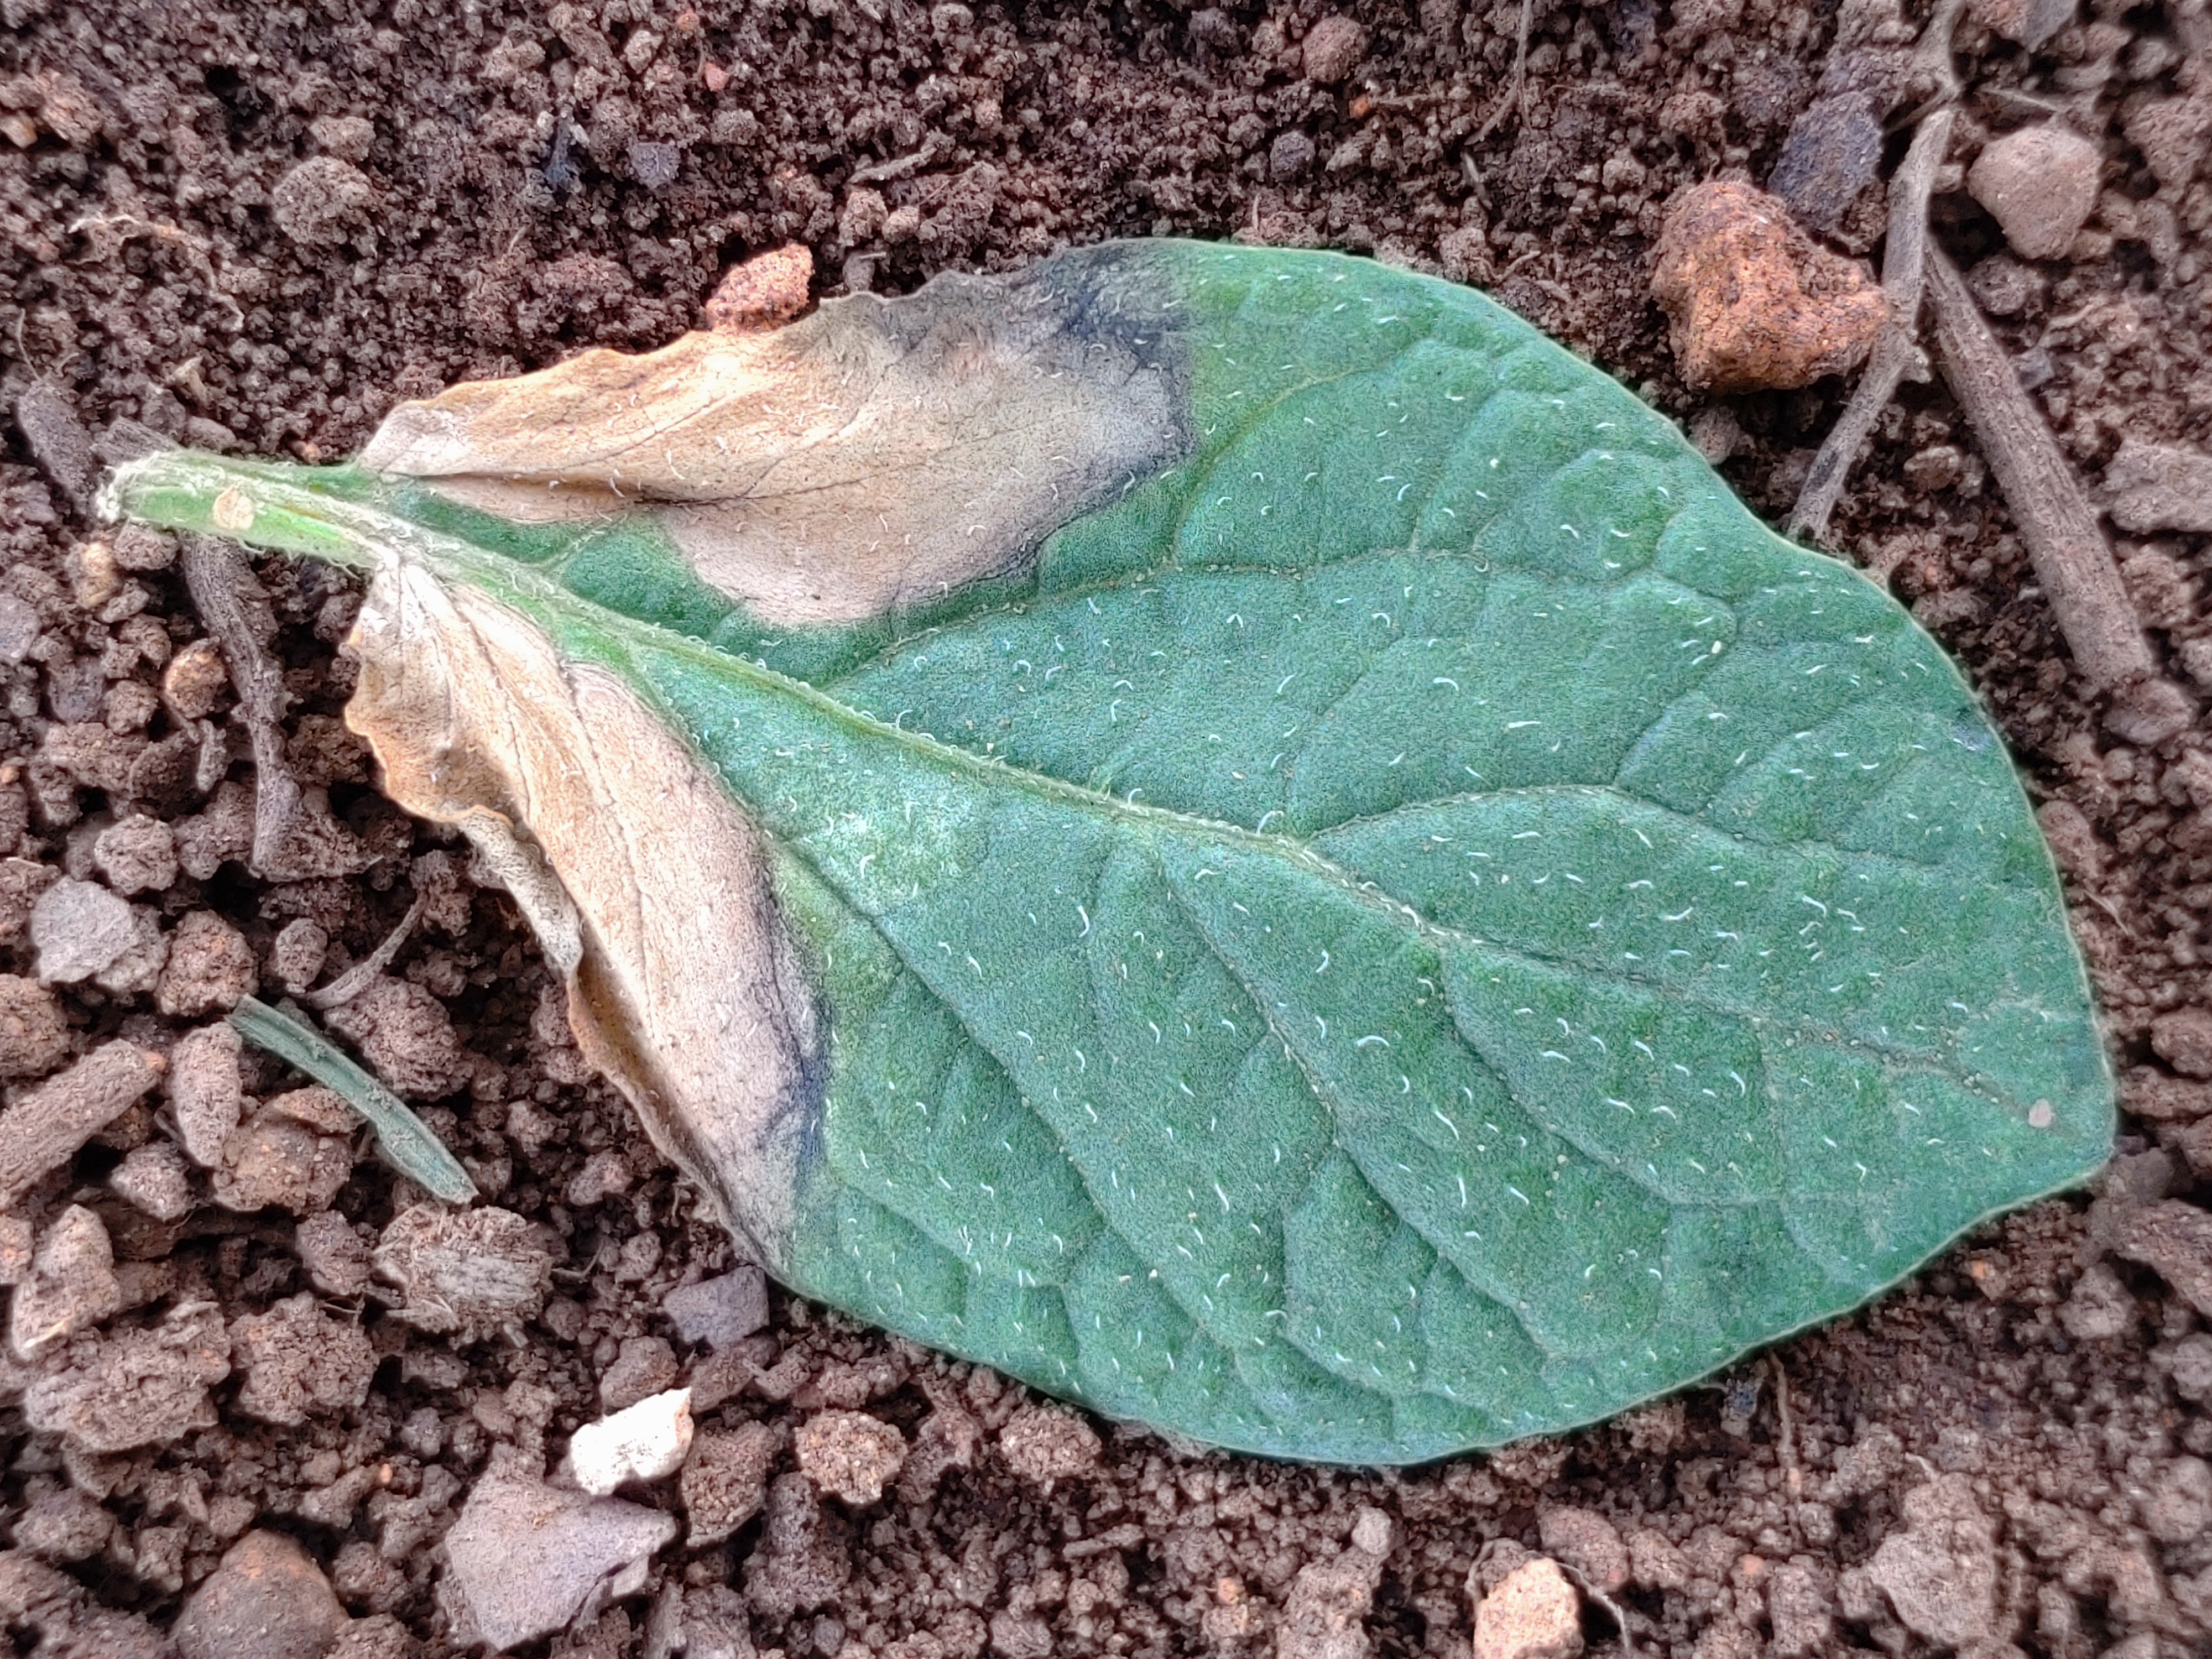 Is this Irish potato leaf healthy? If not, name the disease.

early blight
